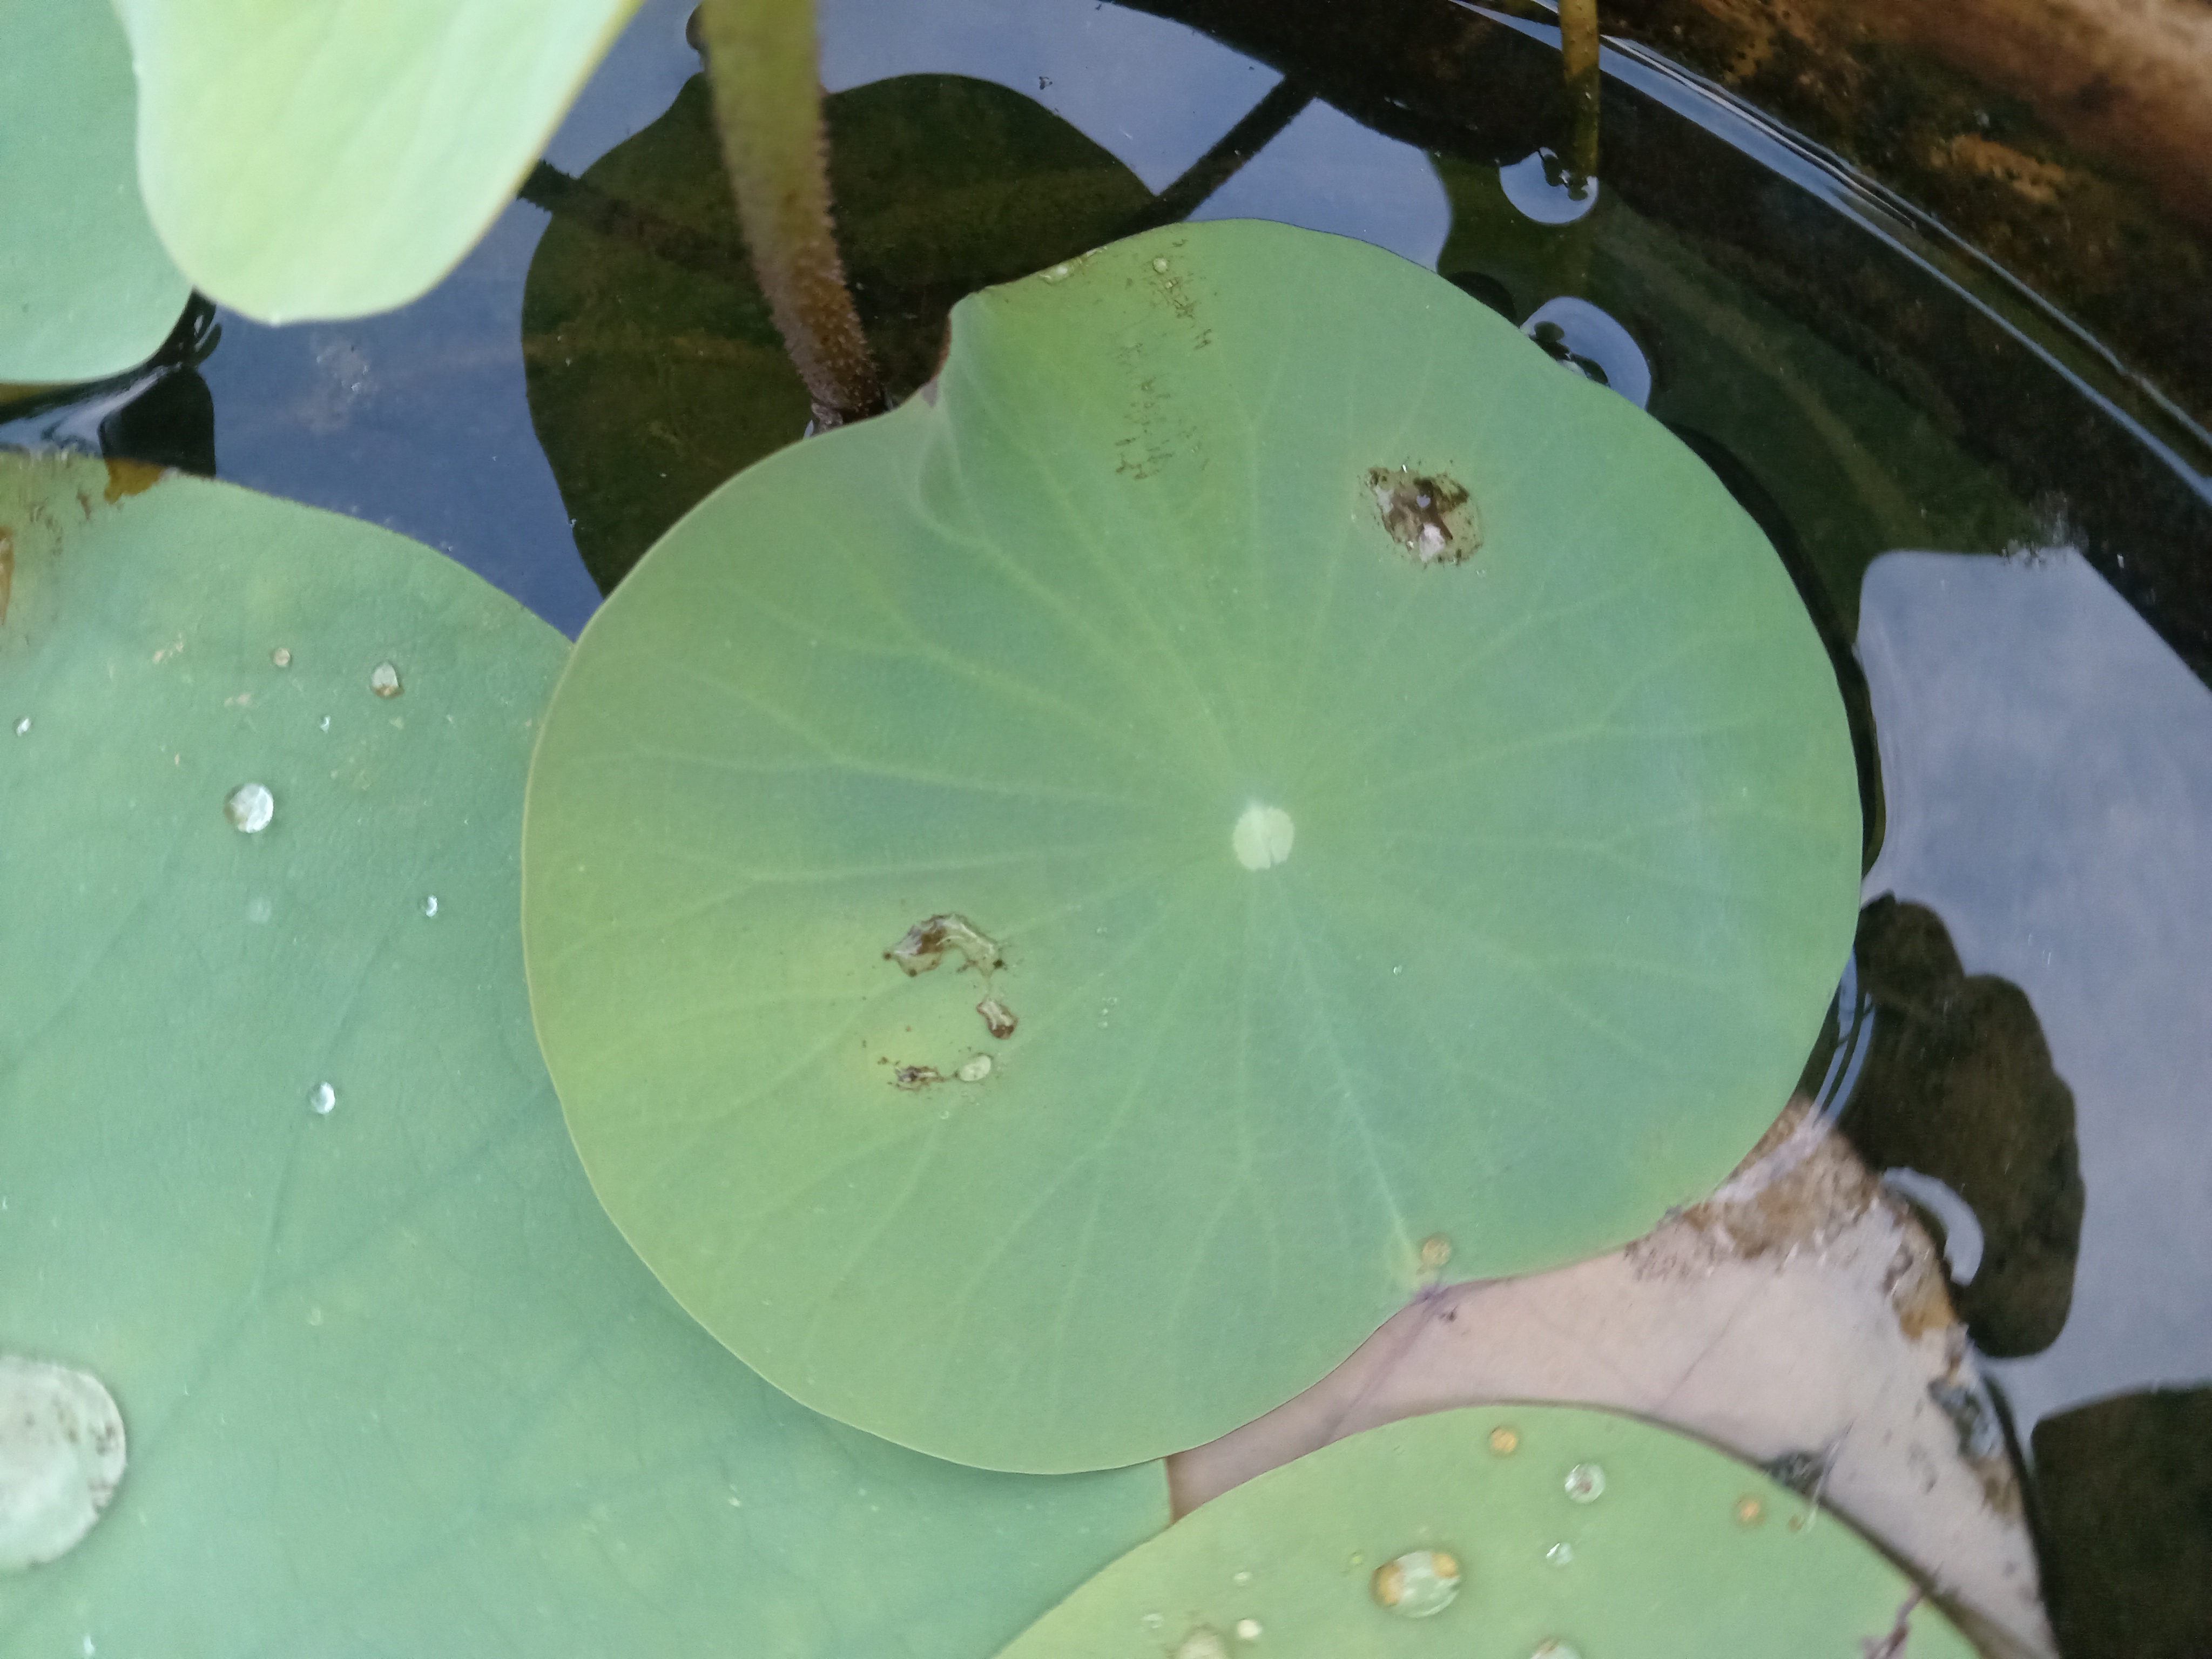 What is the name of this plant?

lotus
